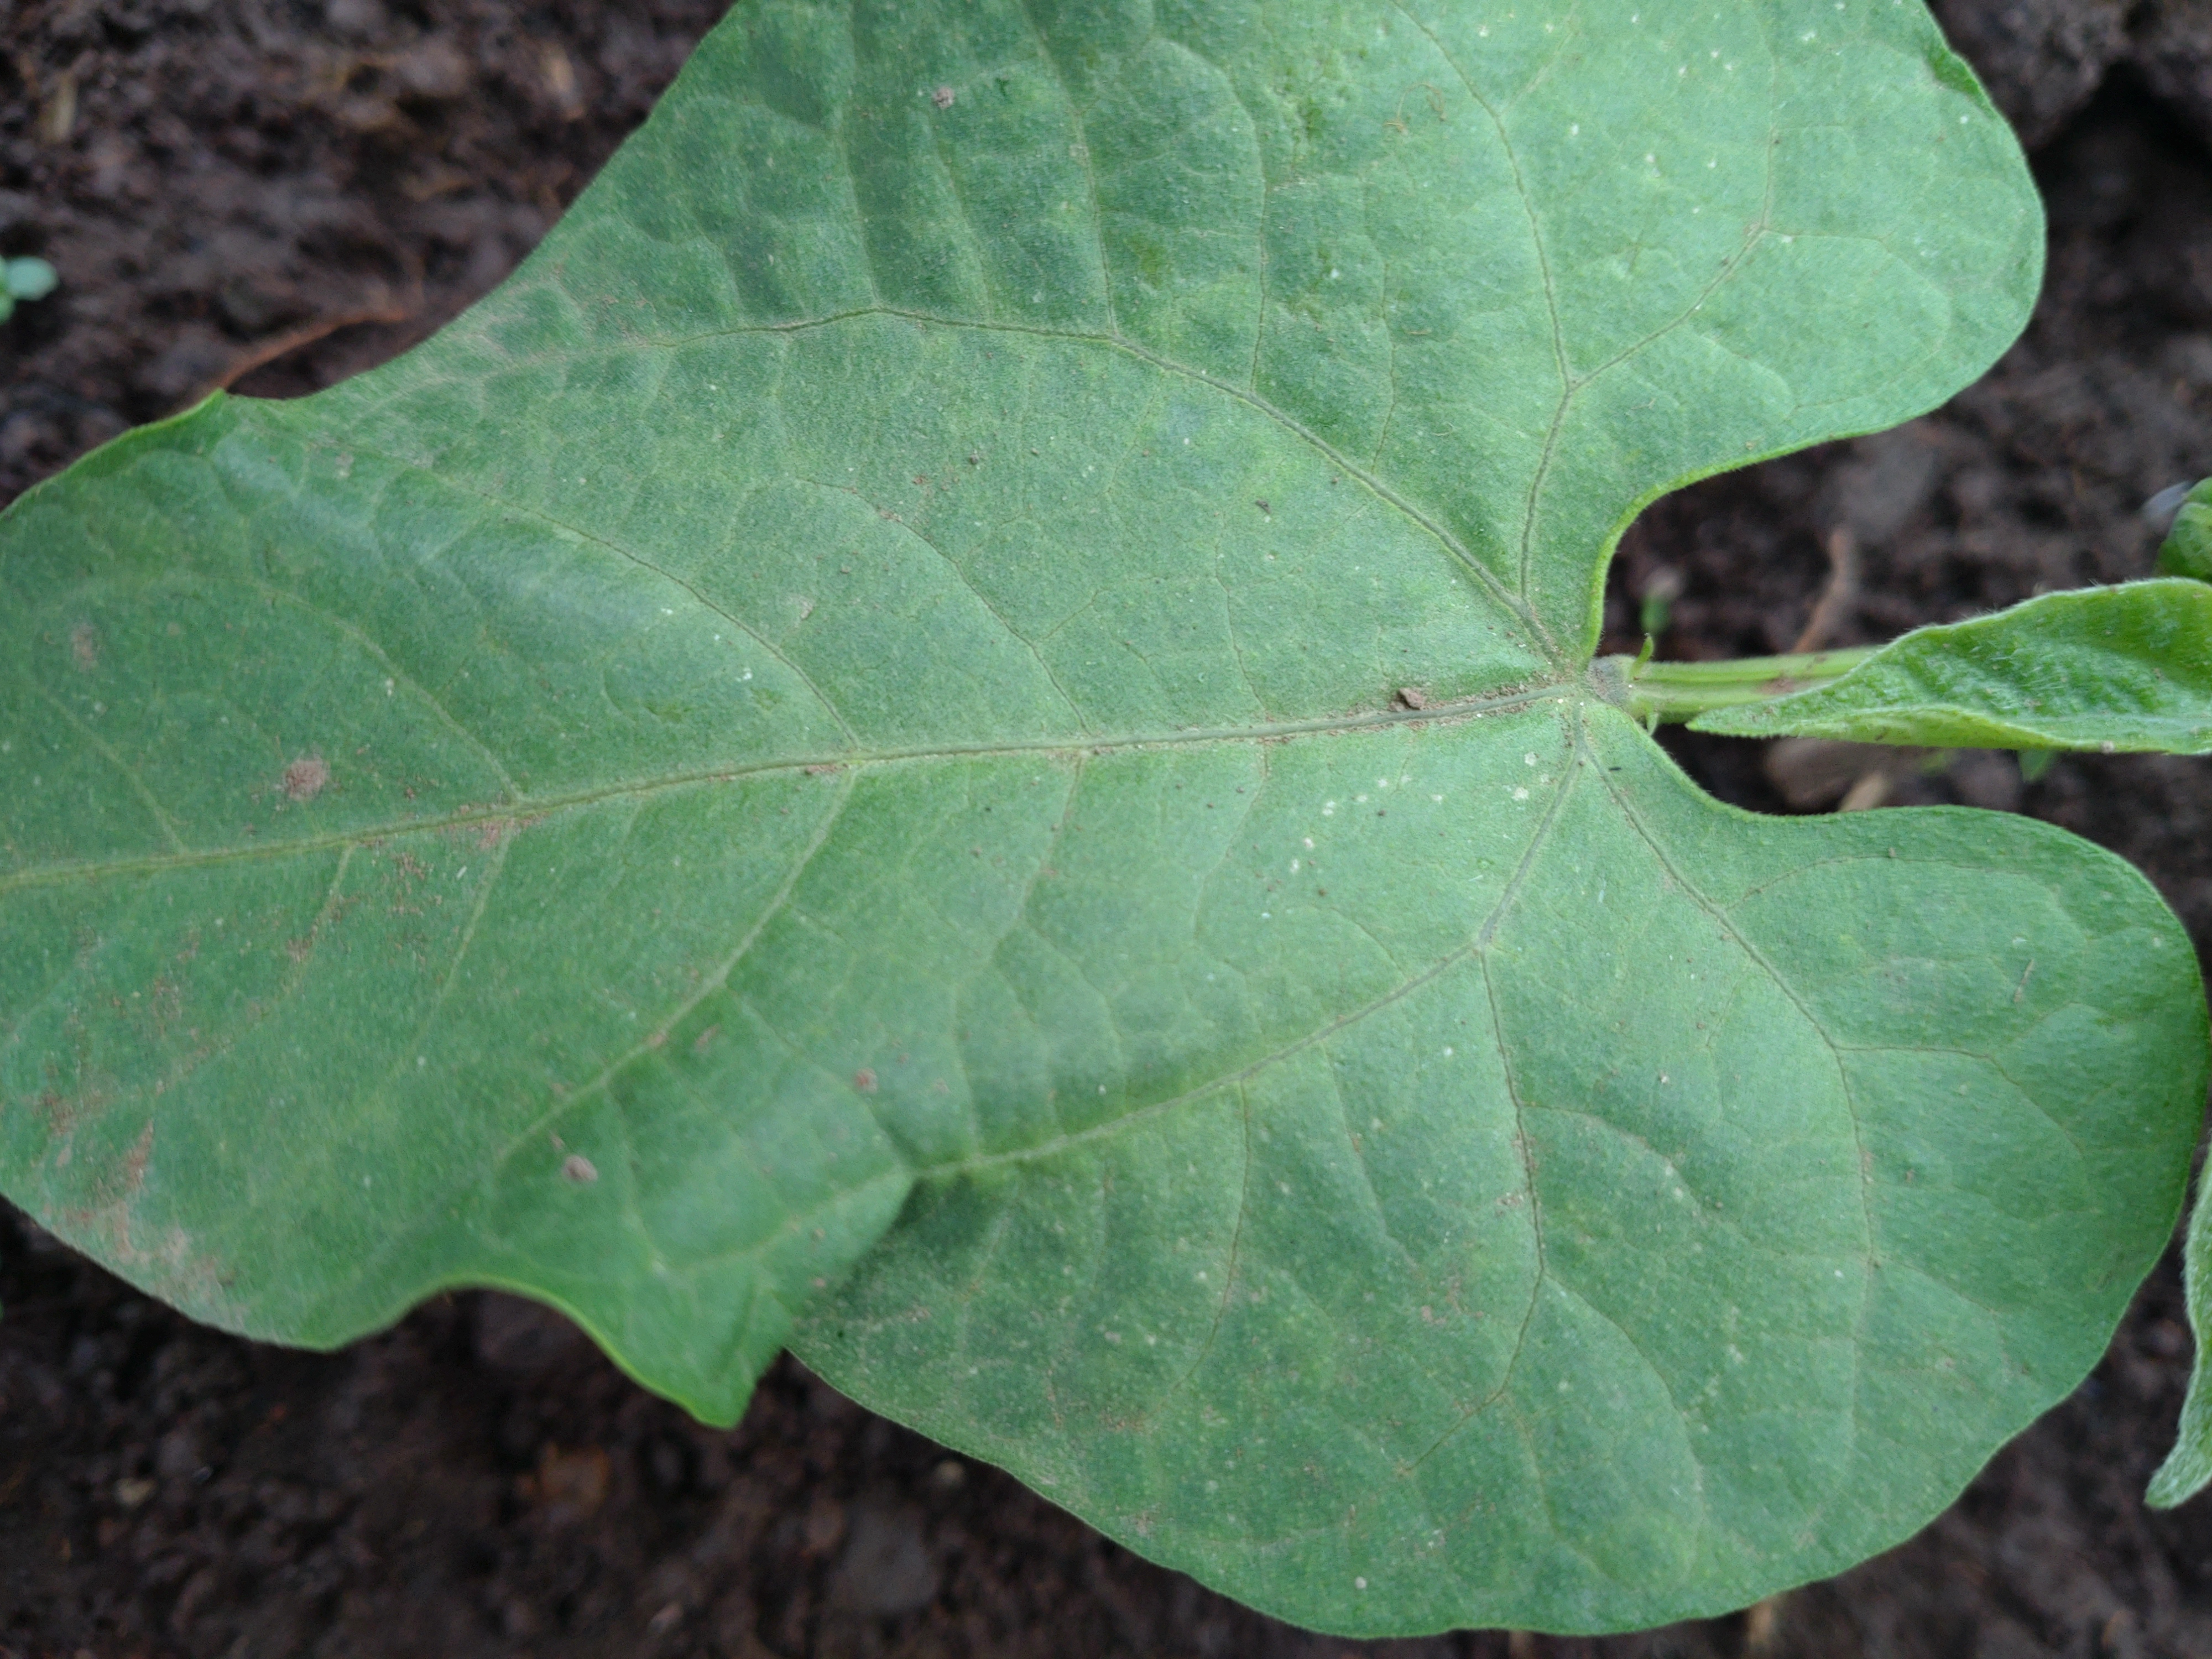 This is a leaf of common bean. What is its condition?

healthy
